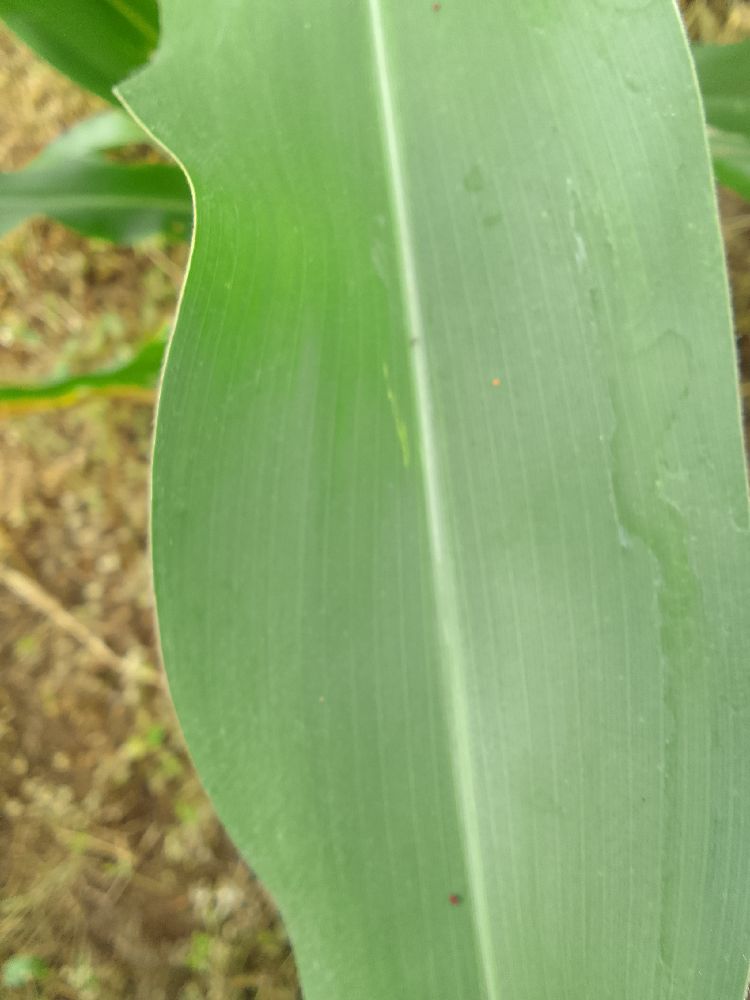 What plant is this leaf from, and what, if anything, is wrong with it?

maize, healthy
